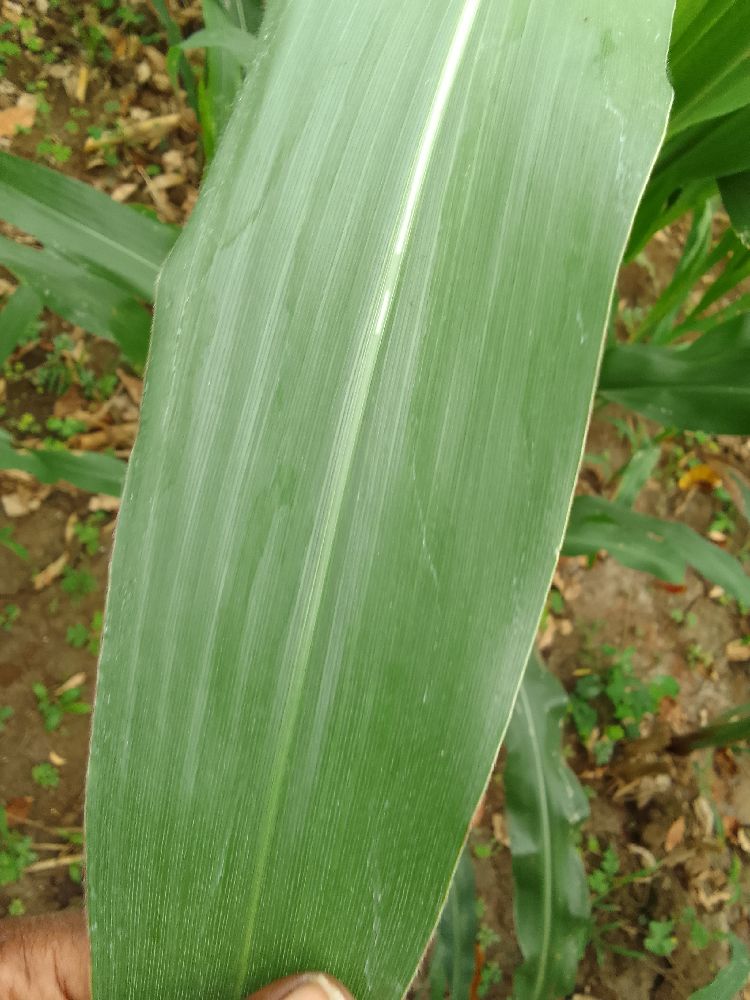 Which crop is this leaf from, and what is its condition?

maize, healthy
